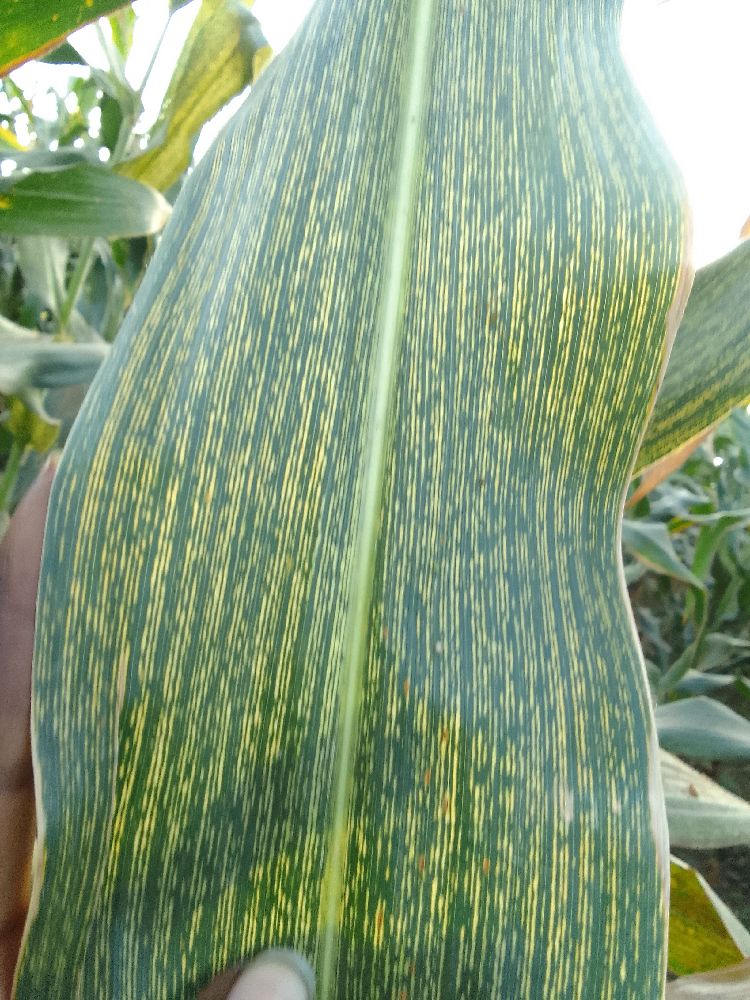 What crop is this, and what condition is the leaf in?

maize, maize streak virus
